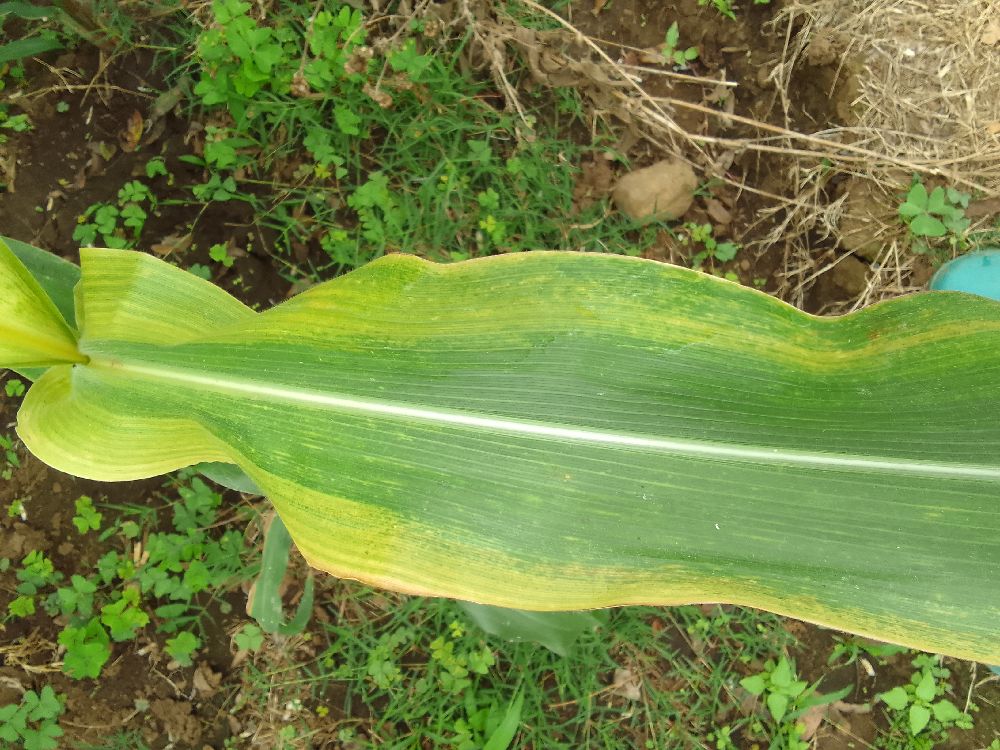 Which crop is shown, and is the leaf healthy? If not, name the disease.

maize, maize lethal necrosis
